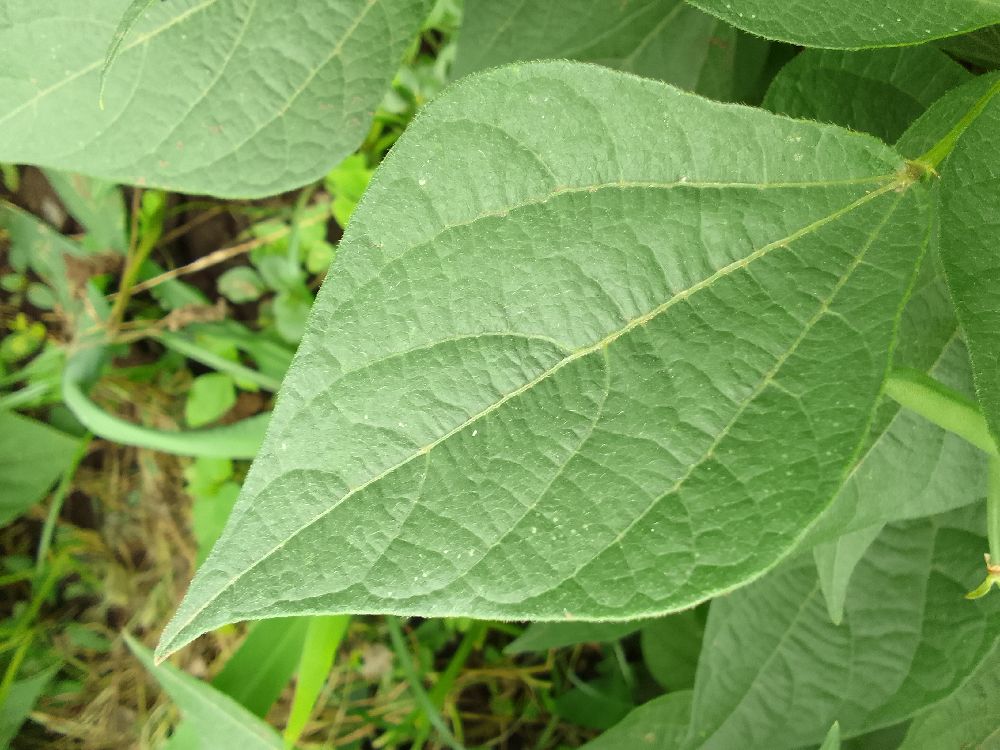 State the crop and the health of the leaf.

common bean, healthy
